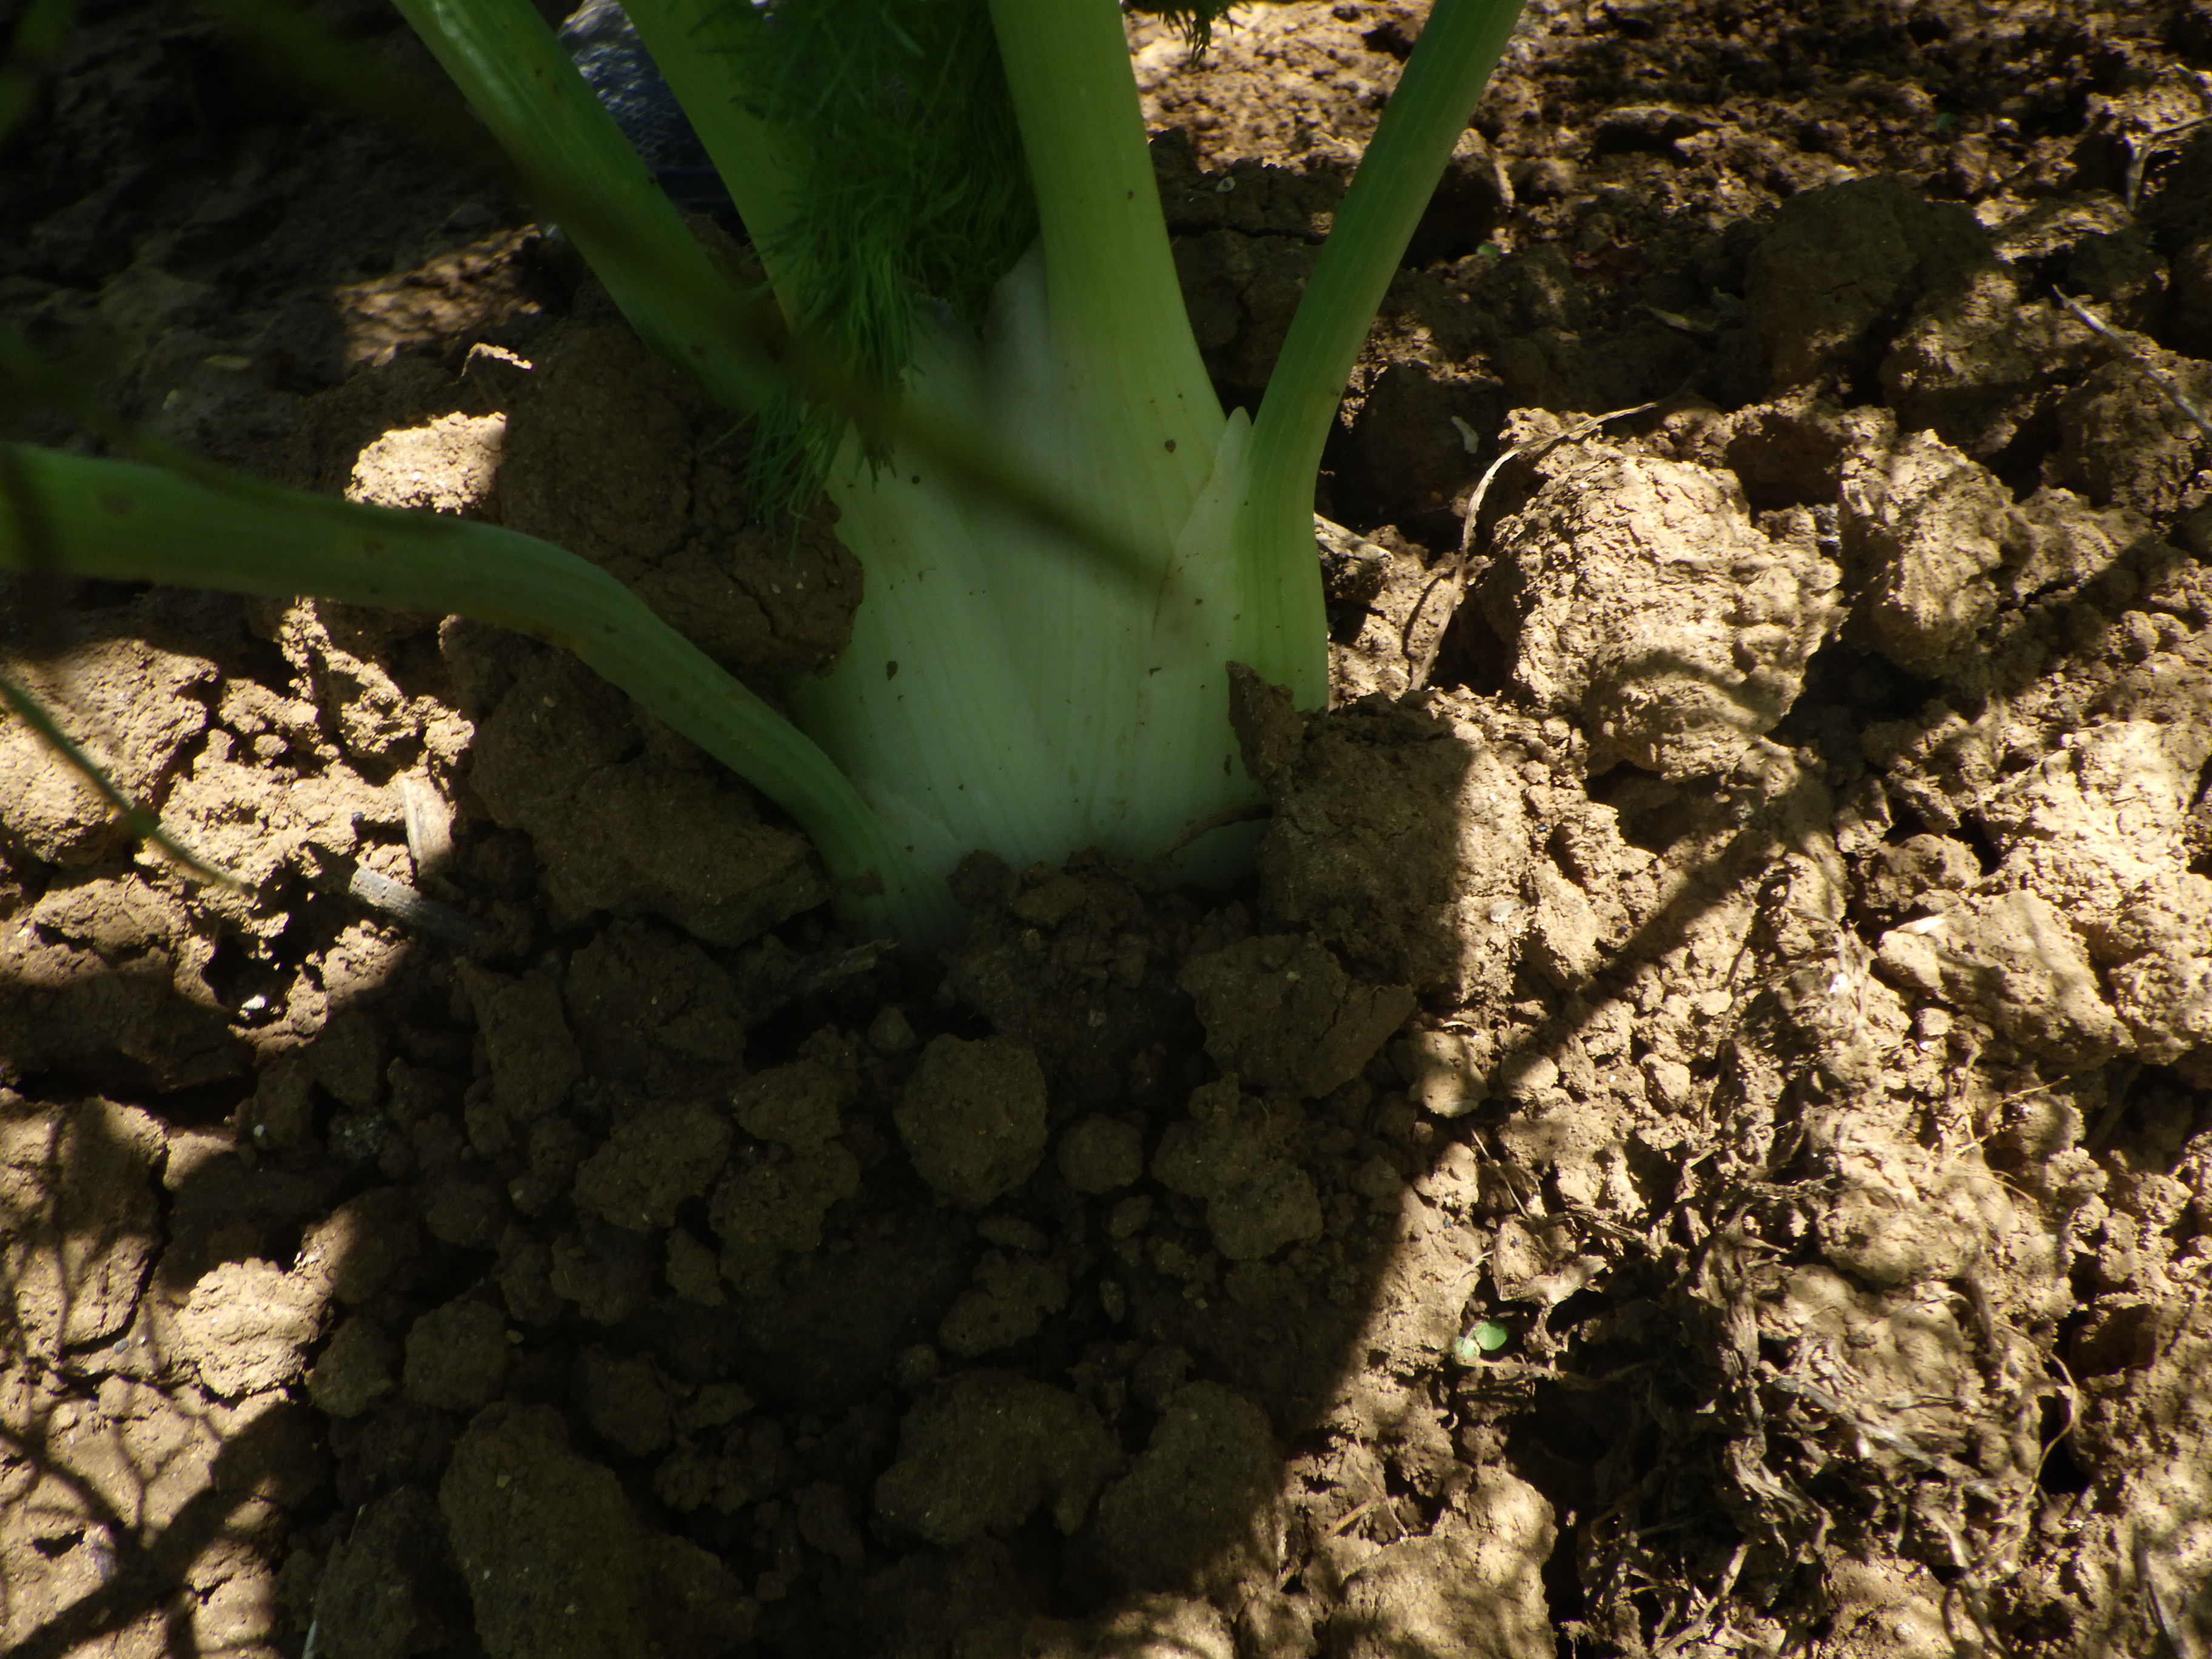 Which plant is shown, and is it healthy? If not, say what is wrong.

fennel, healthy
